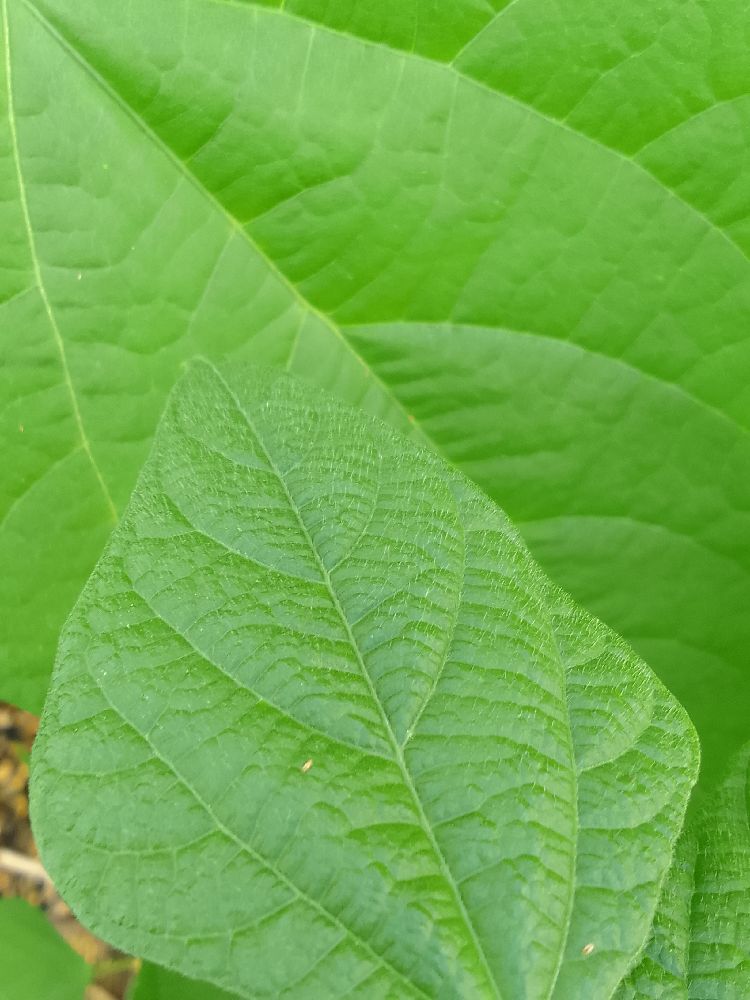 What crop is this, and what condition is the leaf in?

common bean, healthy
